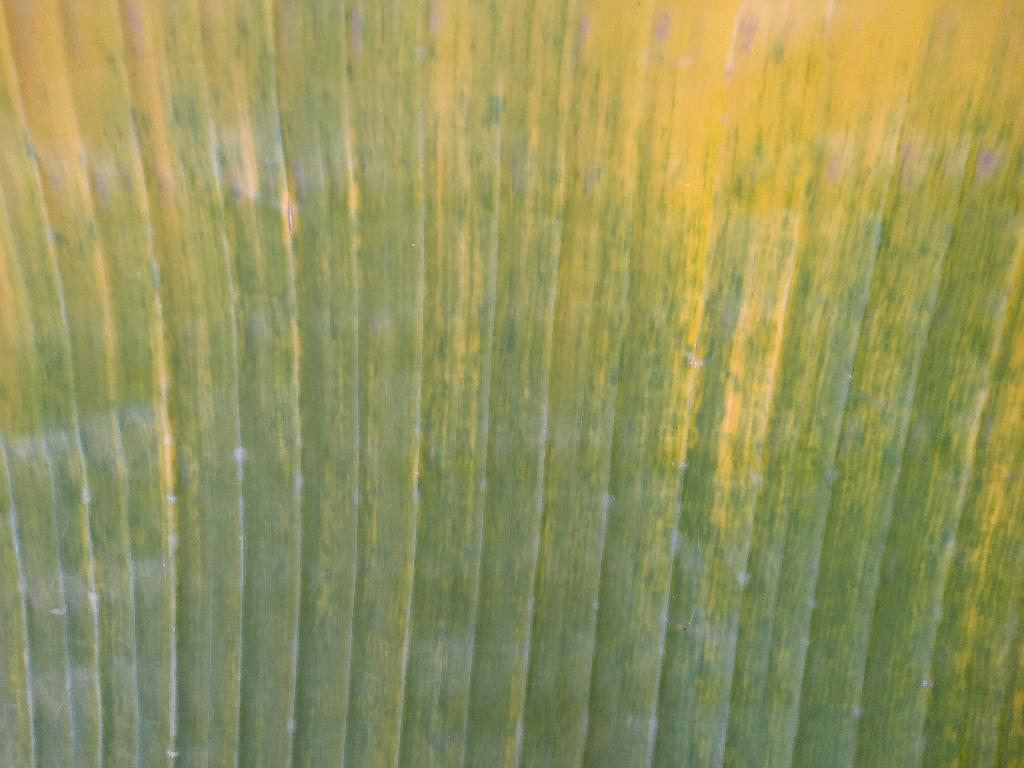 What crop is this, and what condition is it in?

banana, fusarium wilt race 1
